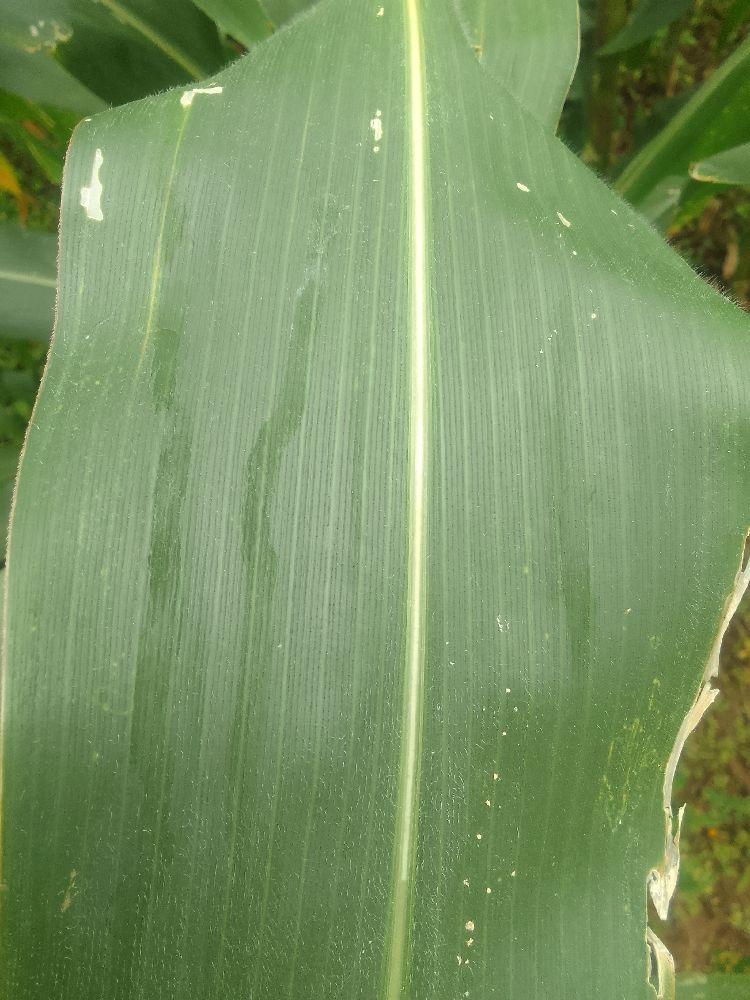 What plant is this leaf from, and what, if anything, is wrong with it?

maize, healthy
